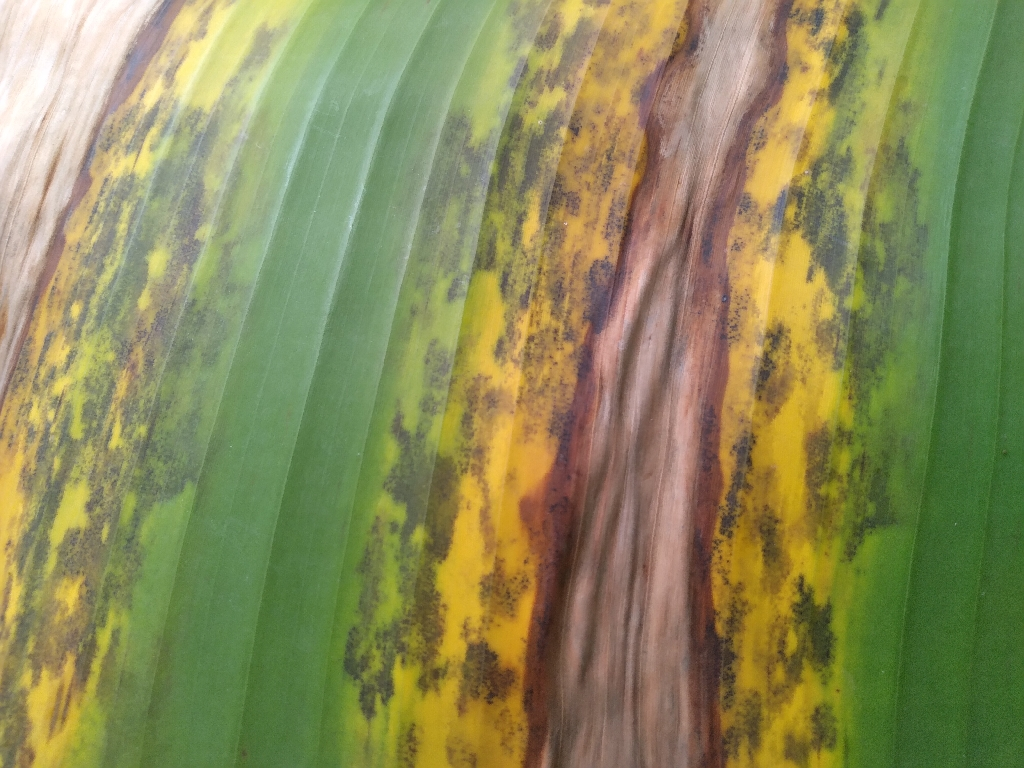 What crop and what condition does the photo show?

banana, black sigatoka
